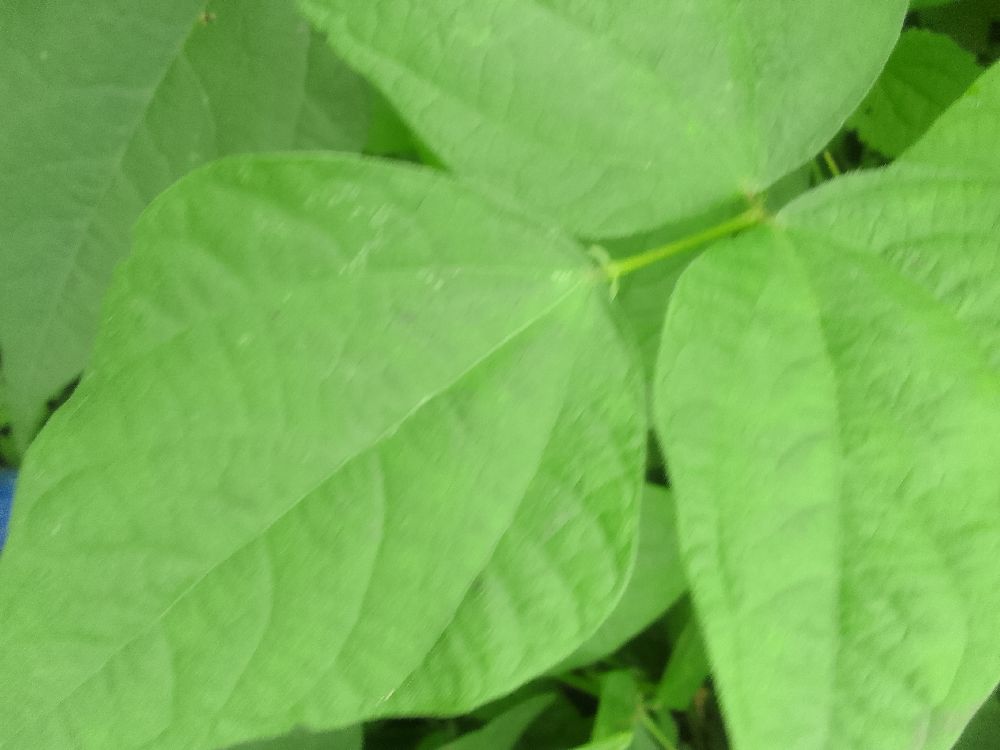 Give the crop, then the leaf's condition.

common bean, healthy
